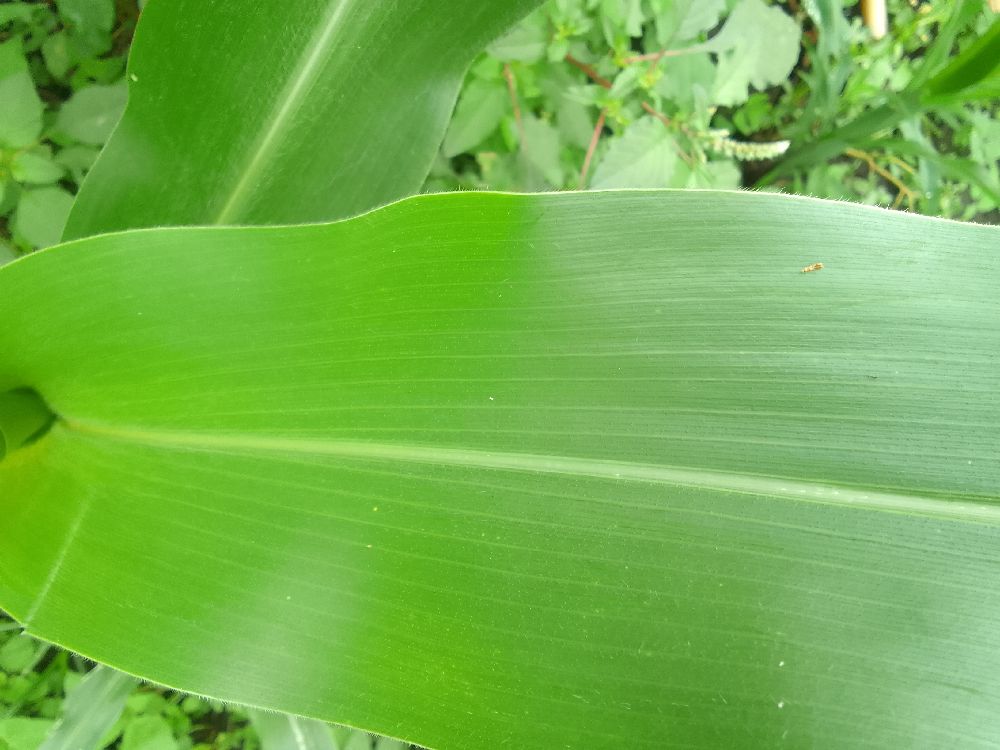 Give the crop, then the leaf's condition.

maize, healthy
